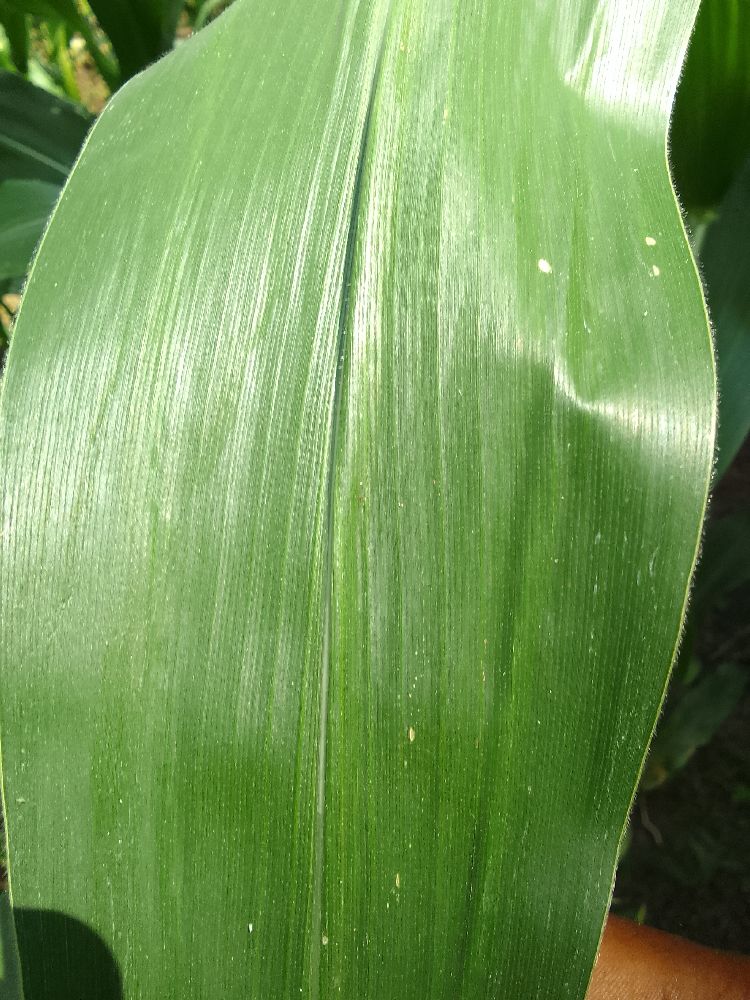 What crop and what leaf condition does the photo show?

maize, healthy
